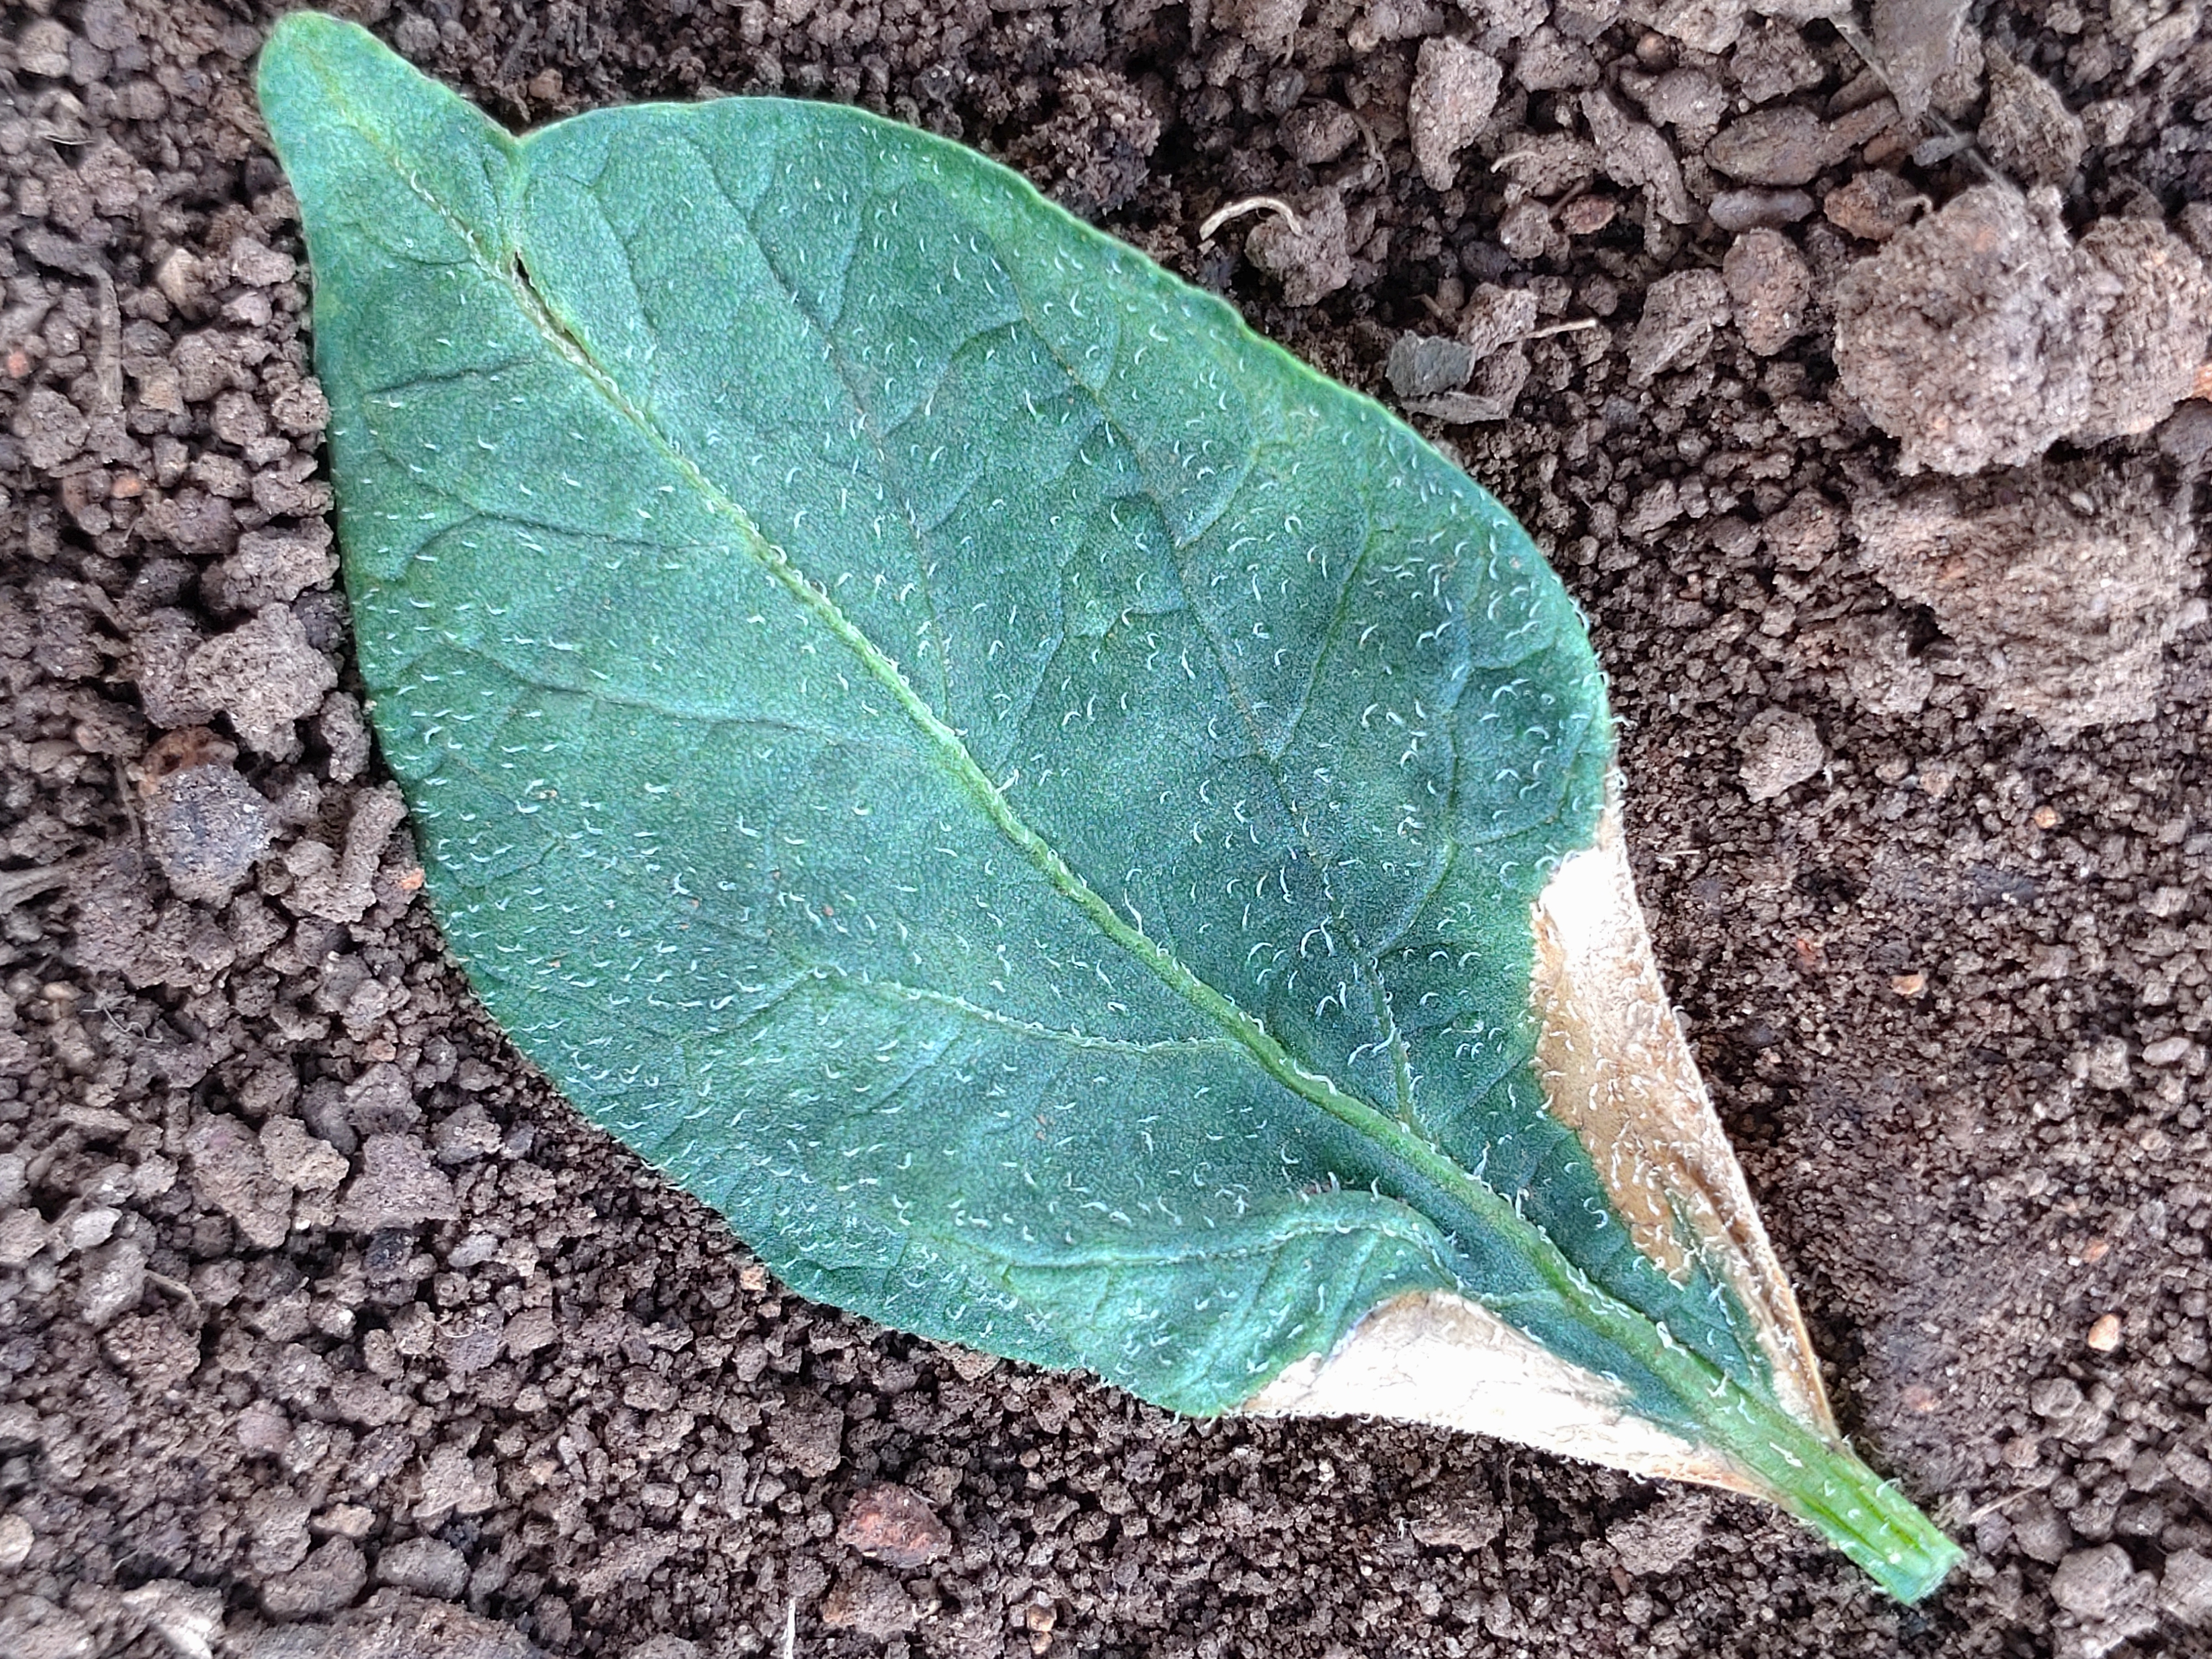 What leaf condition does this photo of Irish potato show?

early blight
